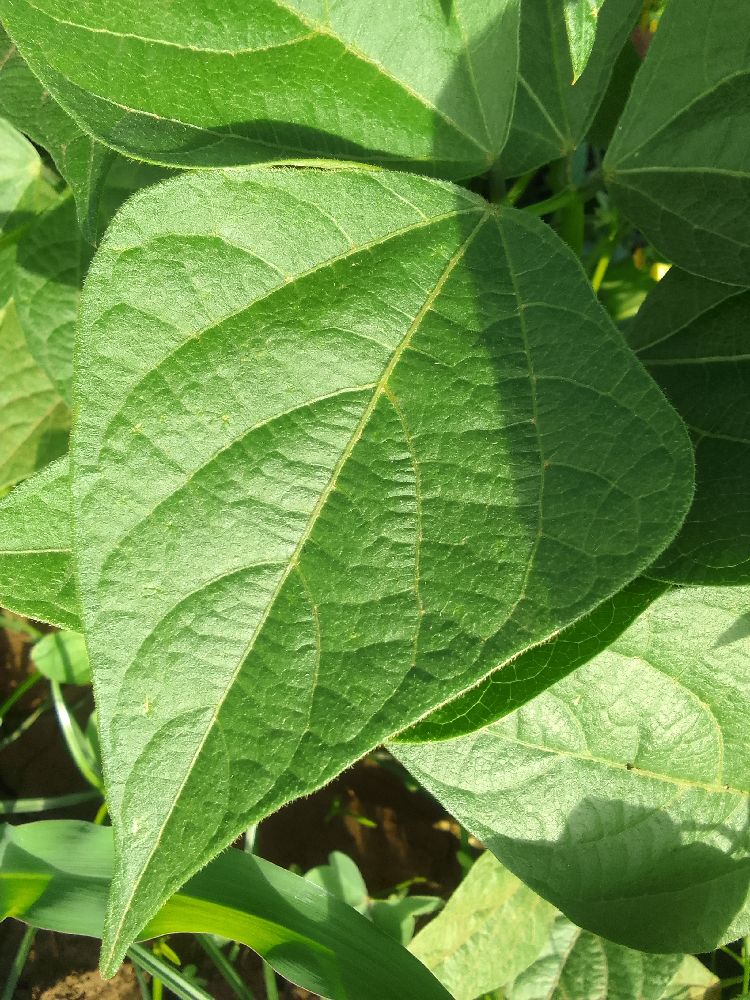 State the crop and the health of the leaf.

common bean, healthy
